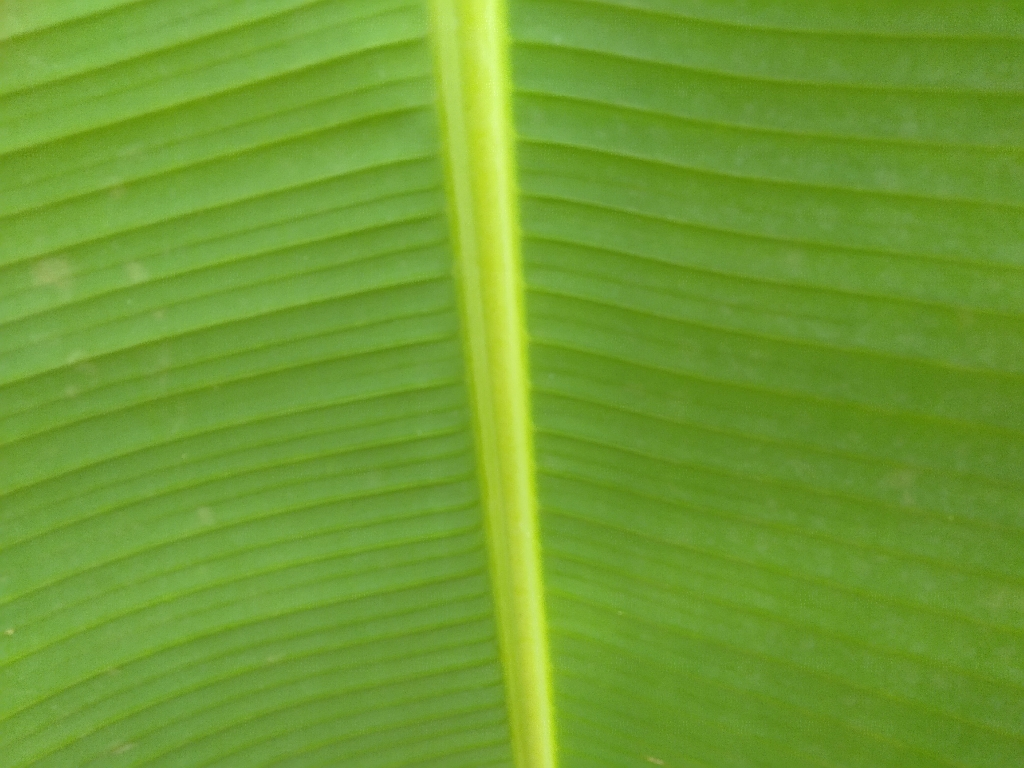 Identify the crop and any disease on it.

banana, healthy
